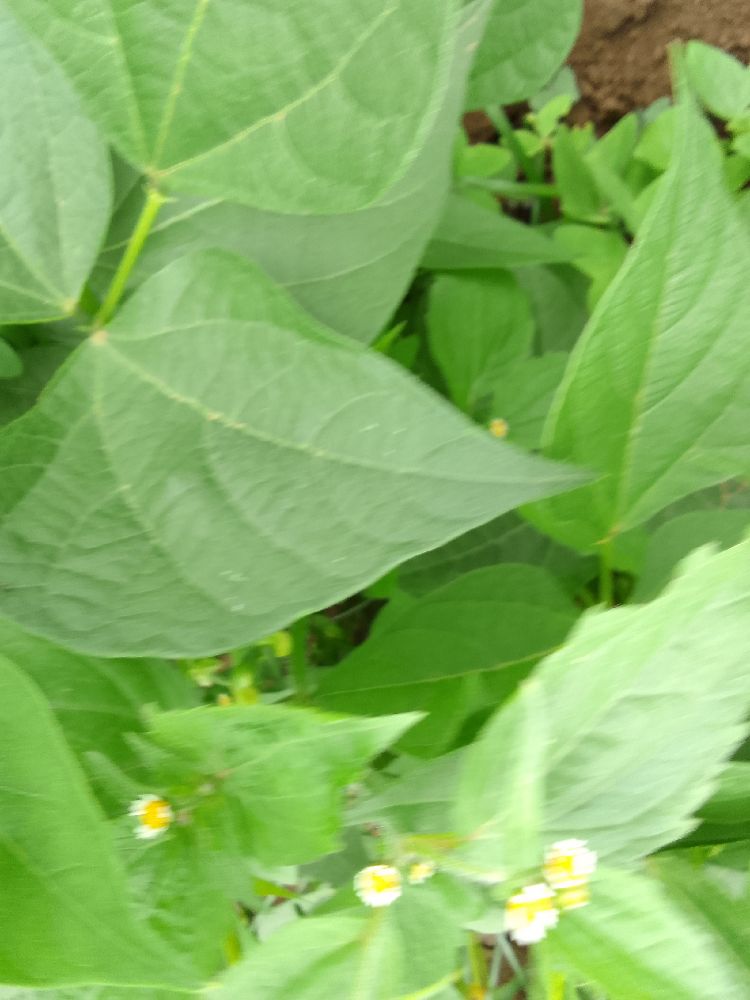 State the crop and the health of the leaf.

common bean, healthy
